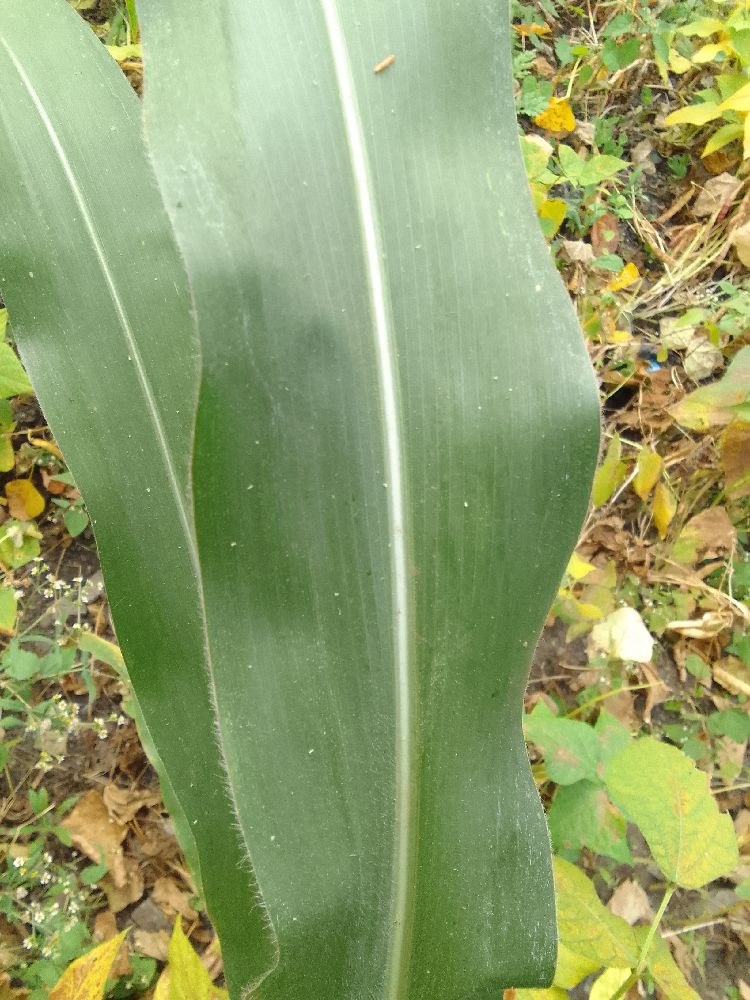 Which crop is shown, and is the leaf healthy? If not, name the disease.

maize, healthy
